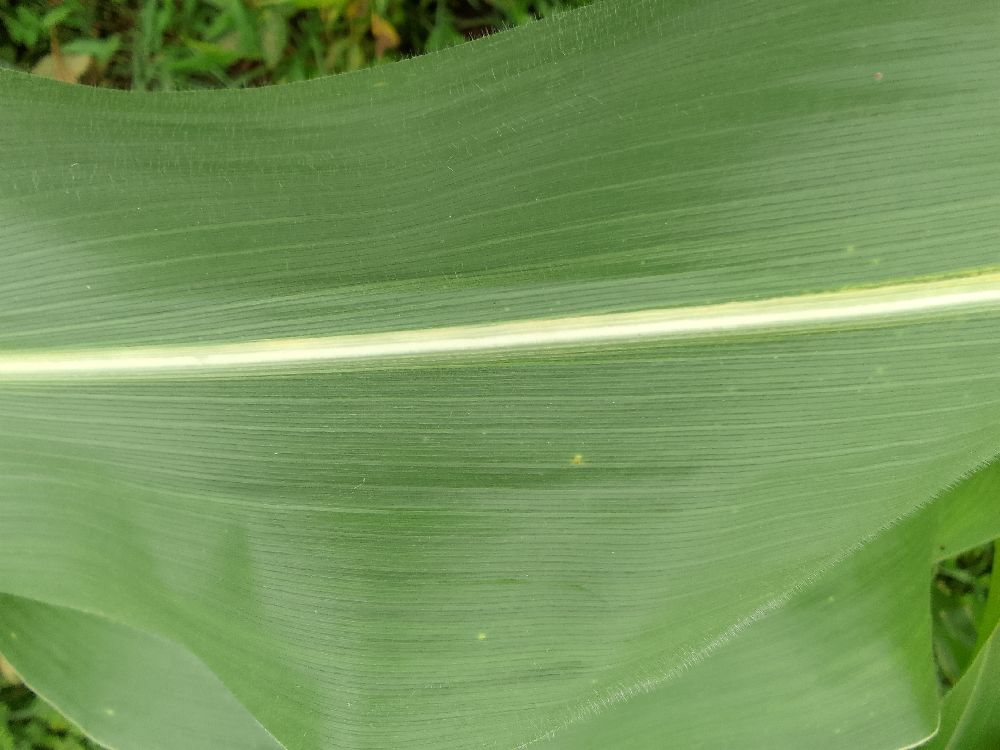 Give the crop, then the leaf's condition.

maize, healthy
